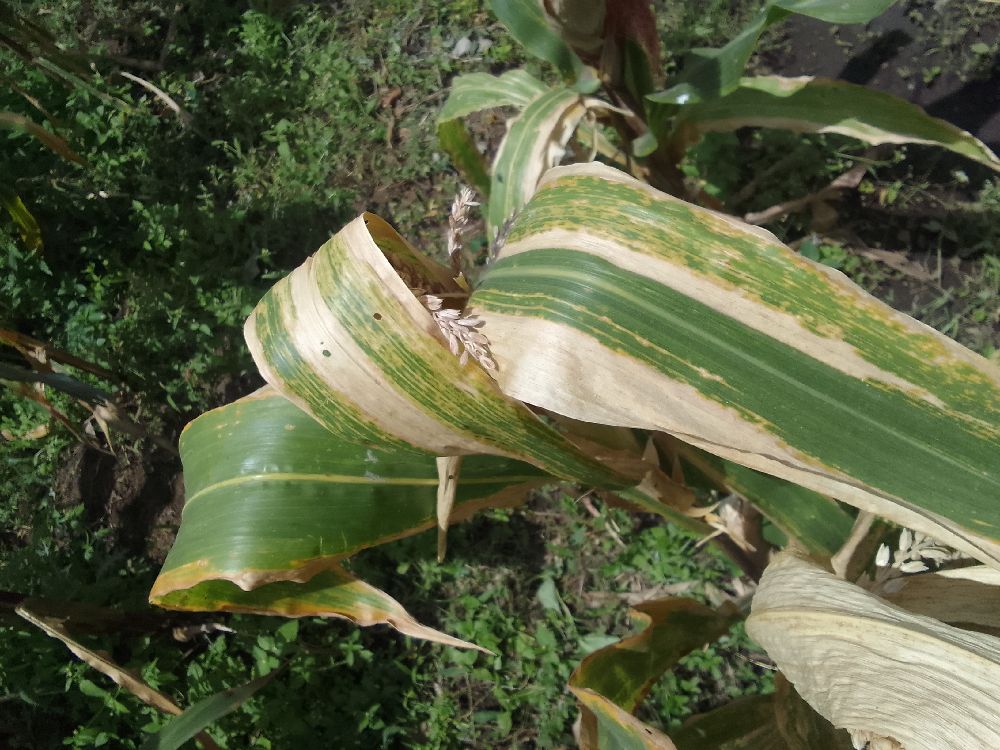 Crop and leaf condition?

maize, maize lethal necrosis
